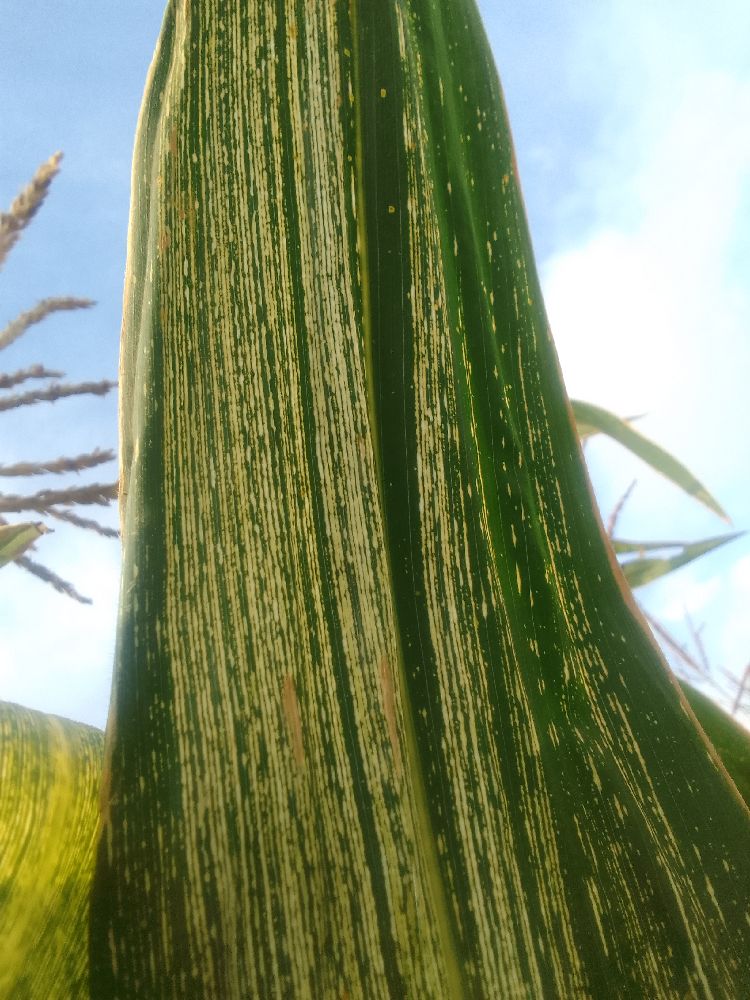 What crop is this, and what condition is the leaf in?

maize, maize streak virus
